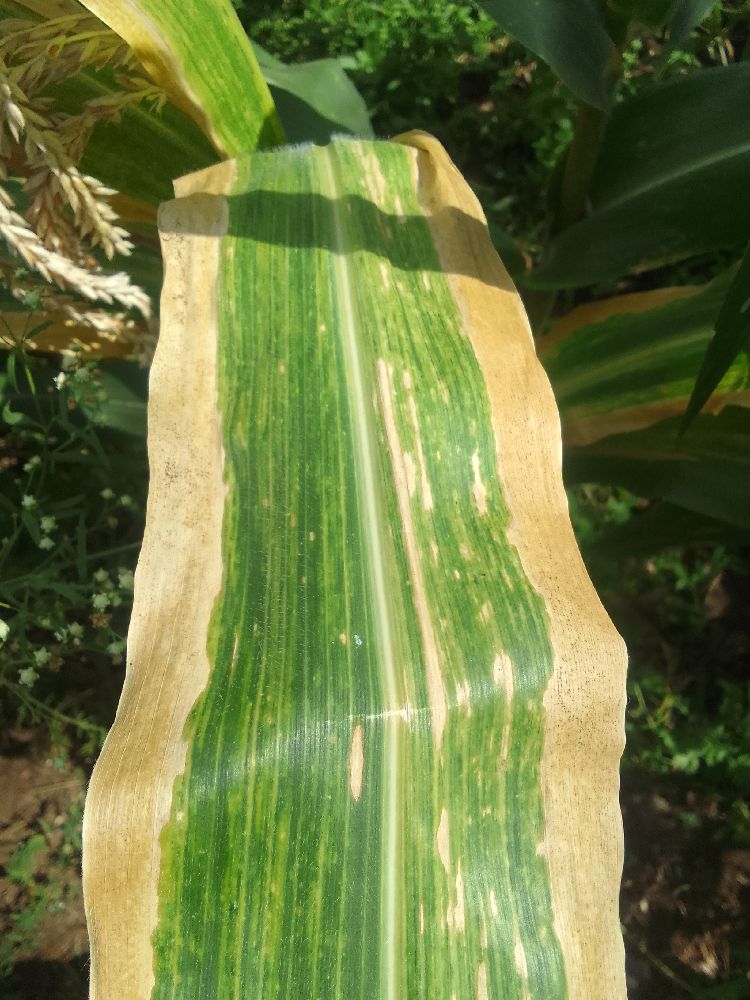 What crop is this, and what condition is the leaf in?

maize, maize lethal necrosis
